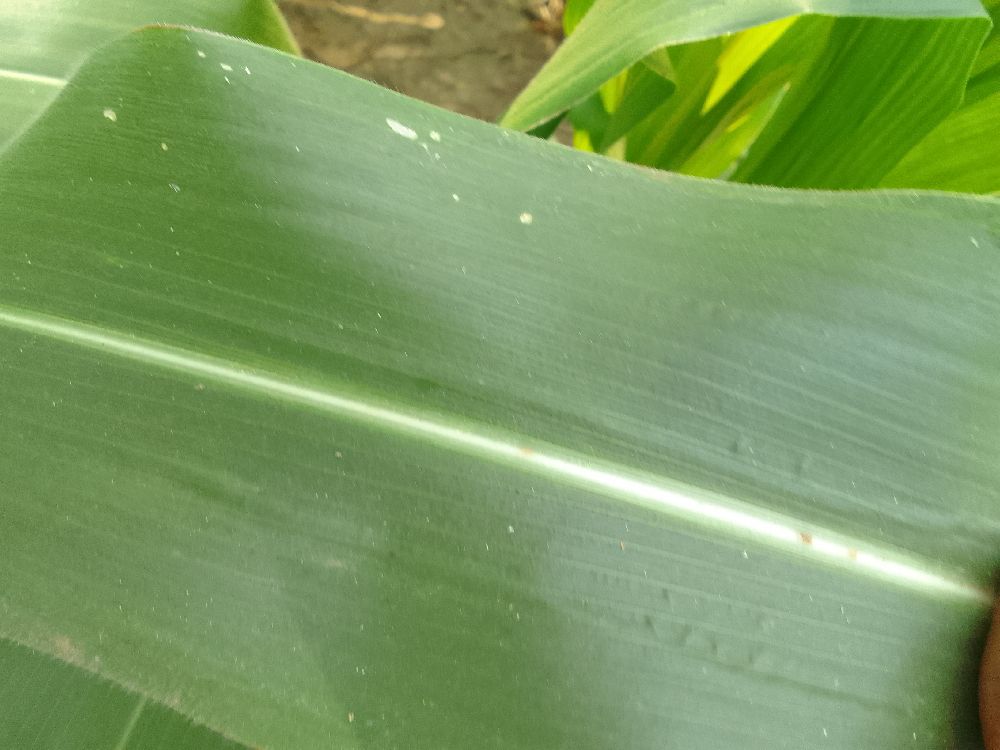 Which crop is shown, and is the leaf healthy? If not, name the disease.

maize, healthy
